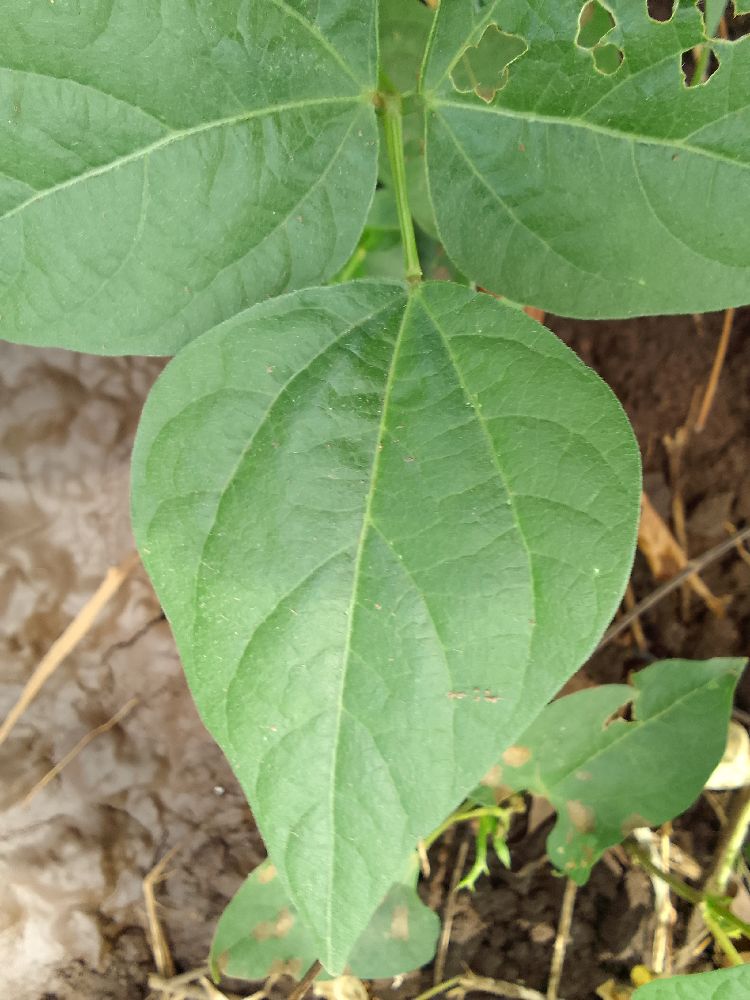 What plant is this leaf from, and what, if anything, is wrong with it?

common bean, healthy
